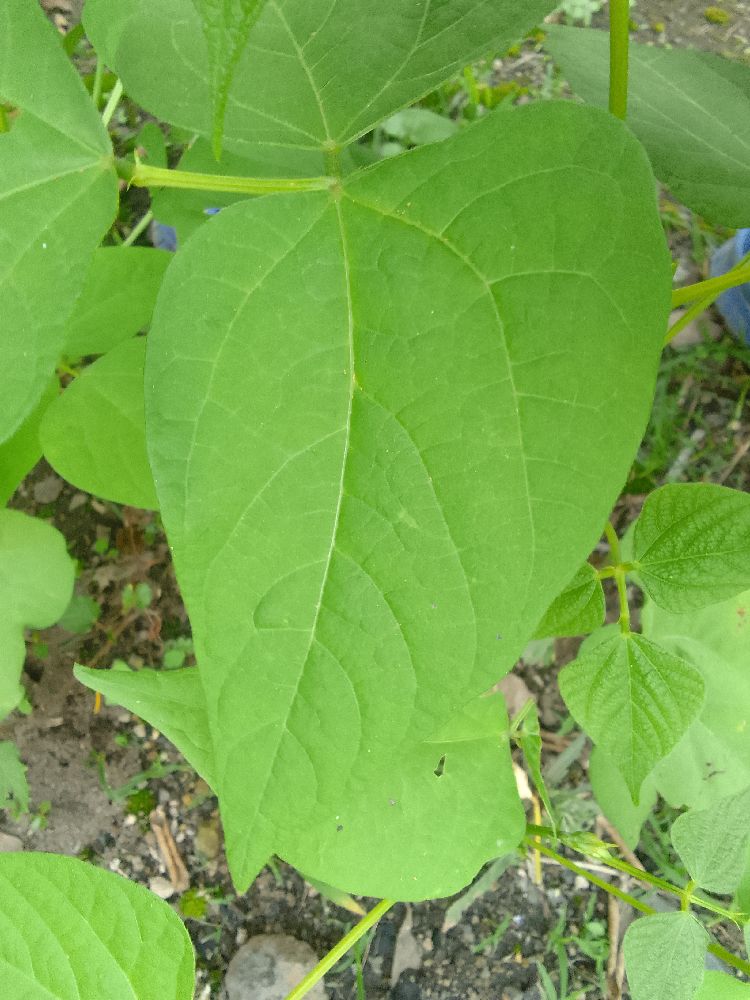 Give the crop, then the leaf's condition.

common bean, healthy
